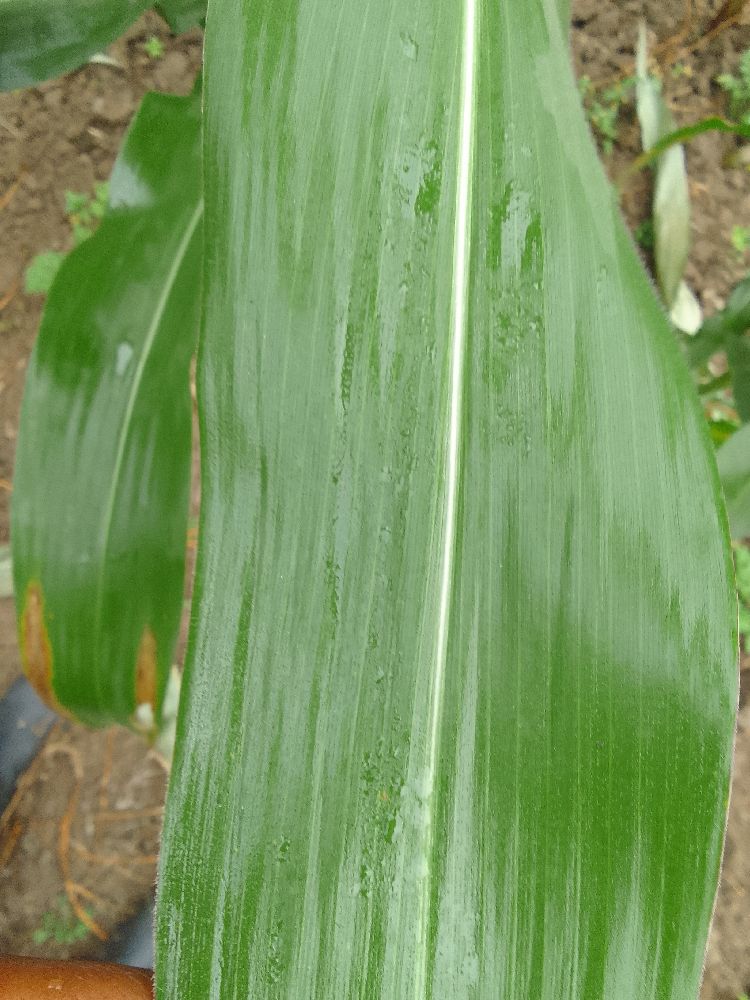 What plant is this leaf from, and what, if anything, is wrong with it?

maize, healthy
